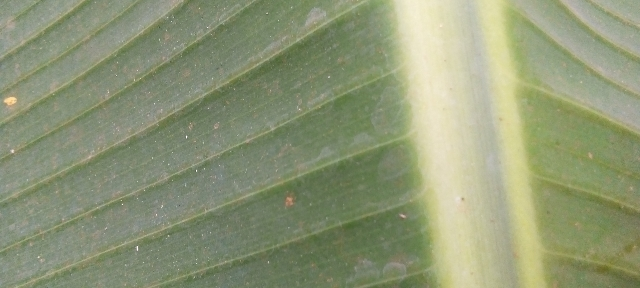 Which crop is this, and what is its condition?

banana, healthy
